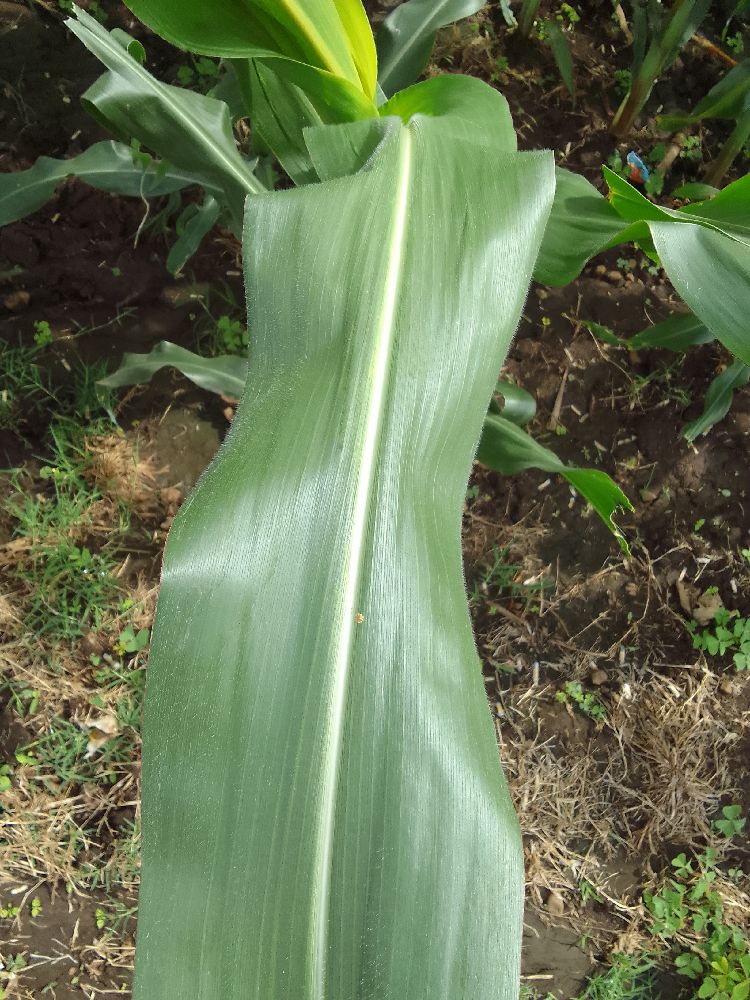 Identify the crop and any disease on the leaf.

maize, healthy
